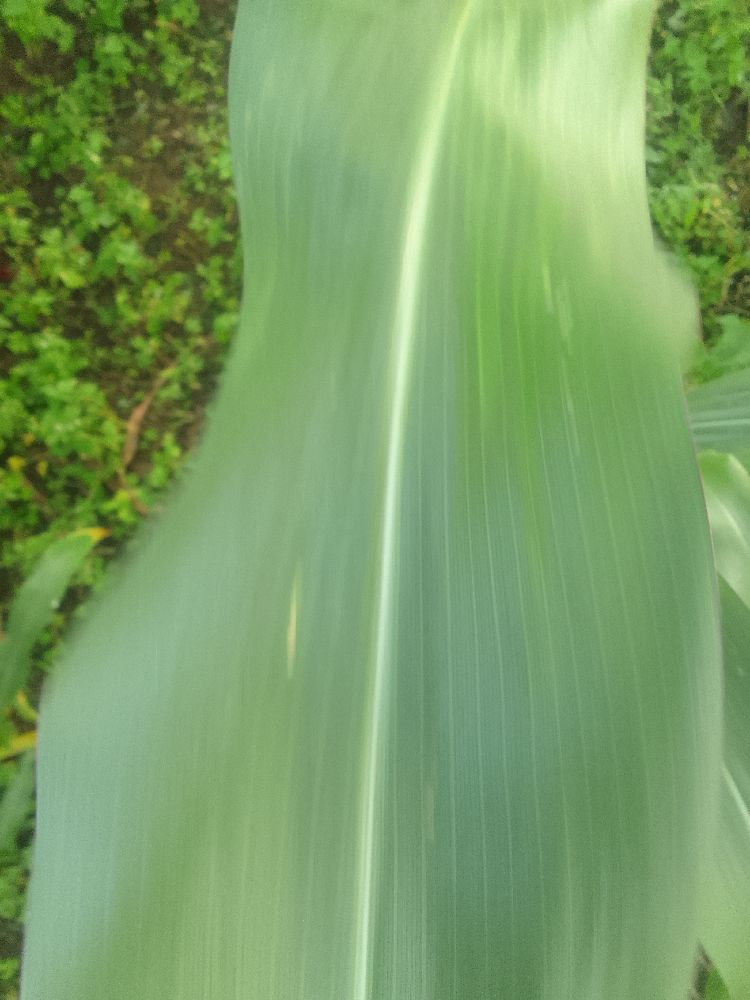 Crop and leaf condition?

maize, healthy
